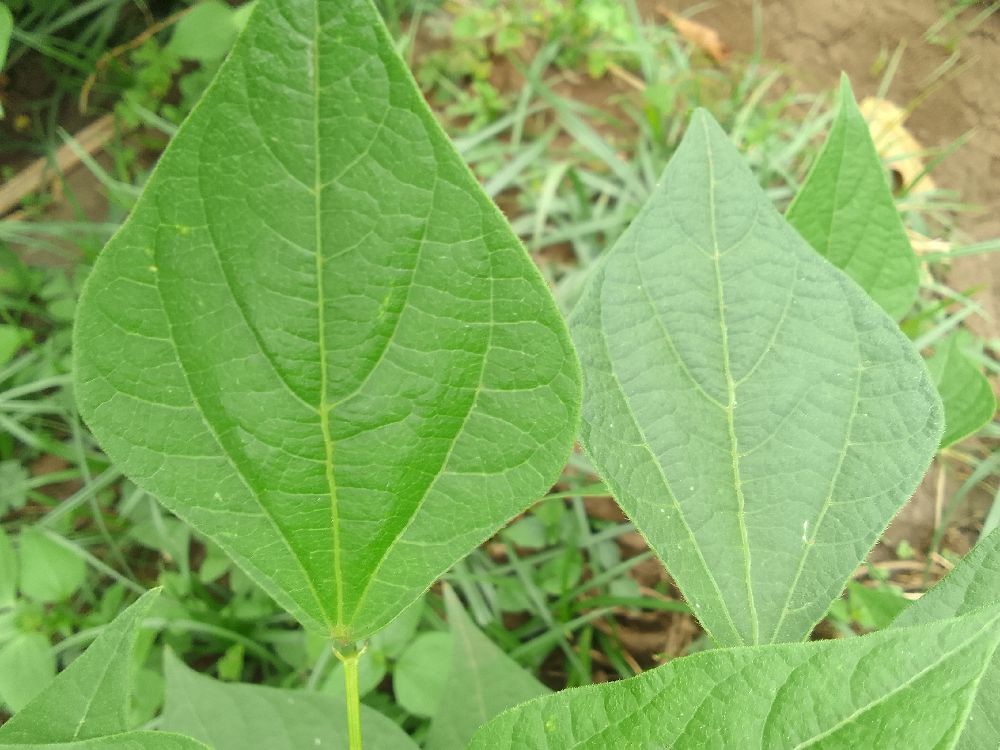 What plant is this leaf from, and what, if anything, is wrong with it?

common bean, healthy
